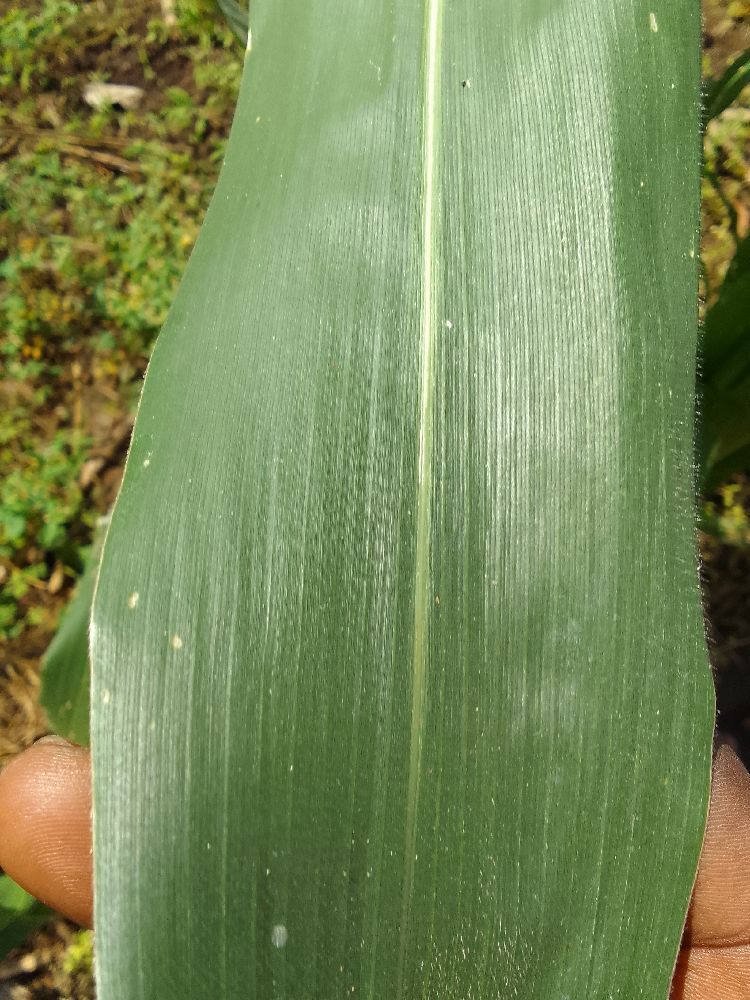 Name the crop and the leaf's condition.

maize, healthy
